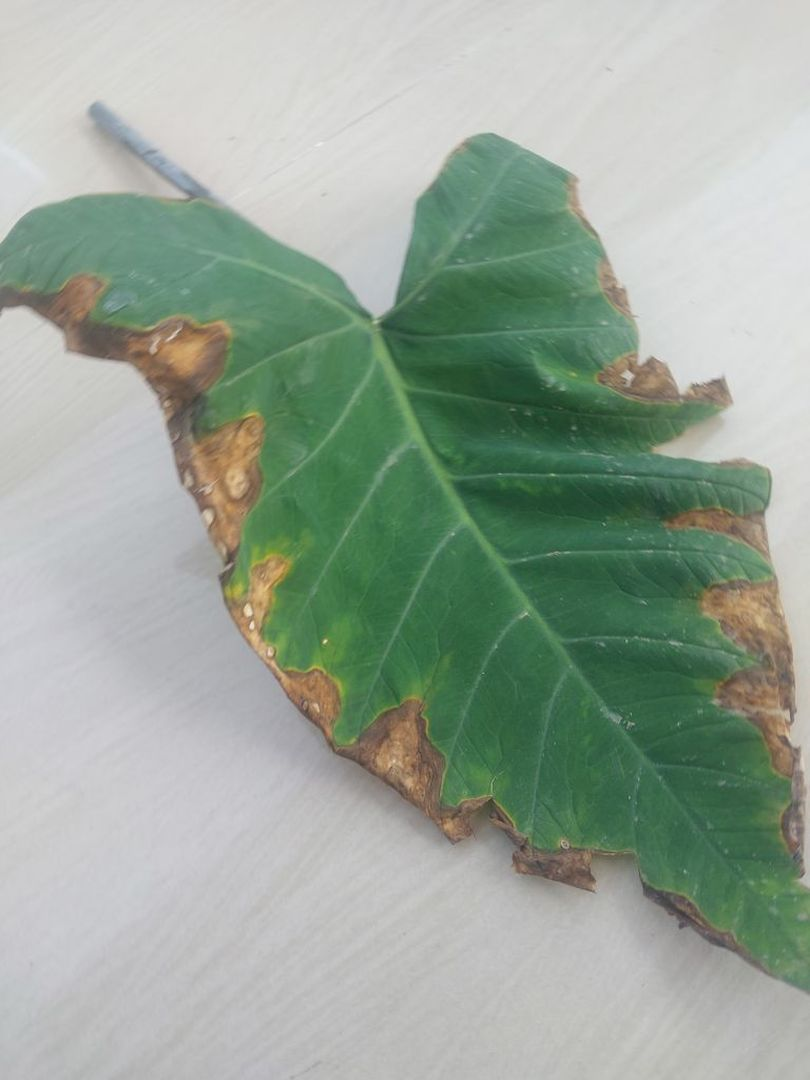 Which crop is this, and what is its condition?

taro, leaf blight
